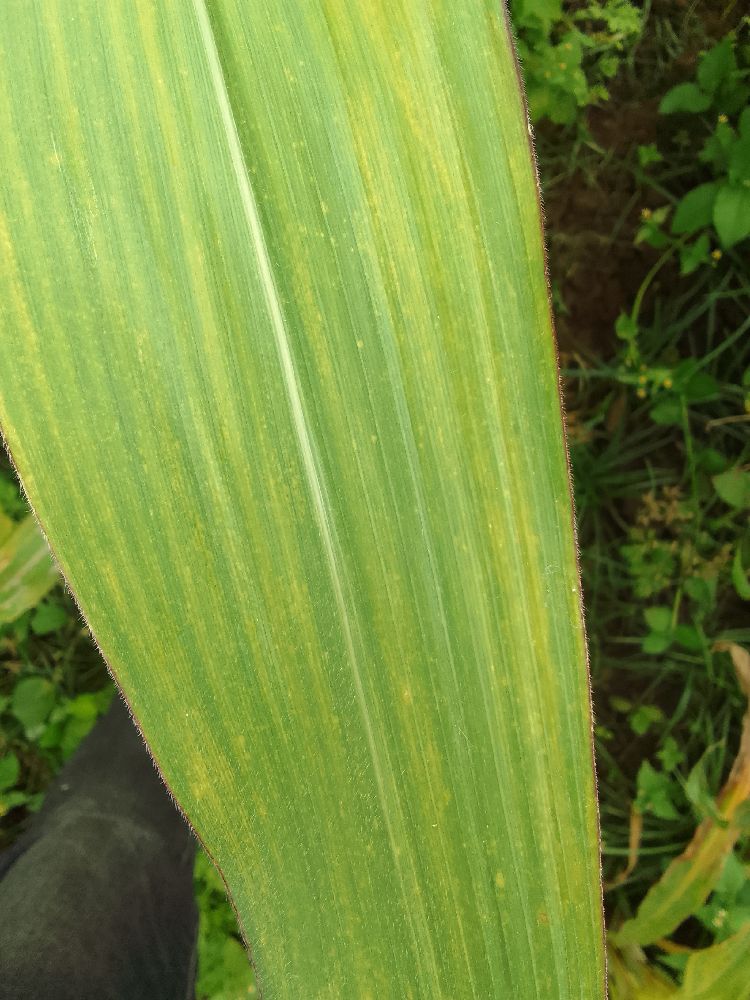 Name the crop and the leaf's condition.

maize, maize lethal necrosis
